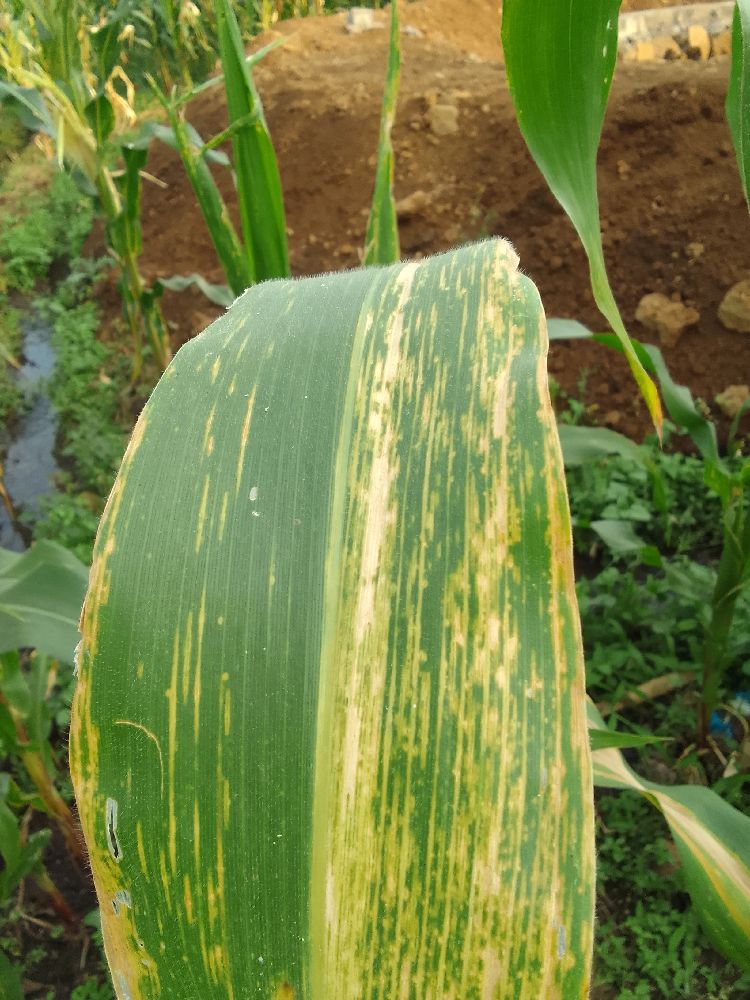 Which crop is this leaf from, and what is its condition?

maize, maize lethal necrosis
